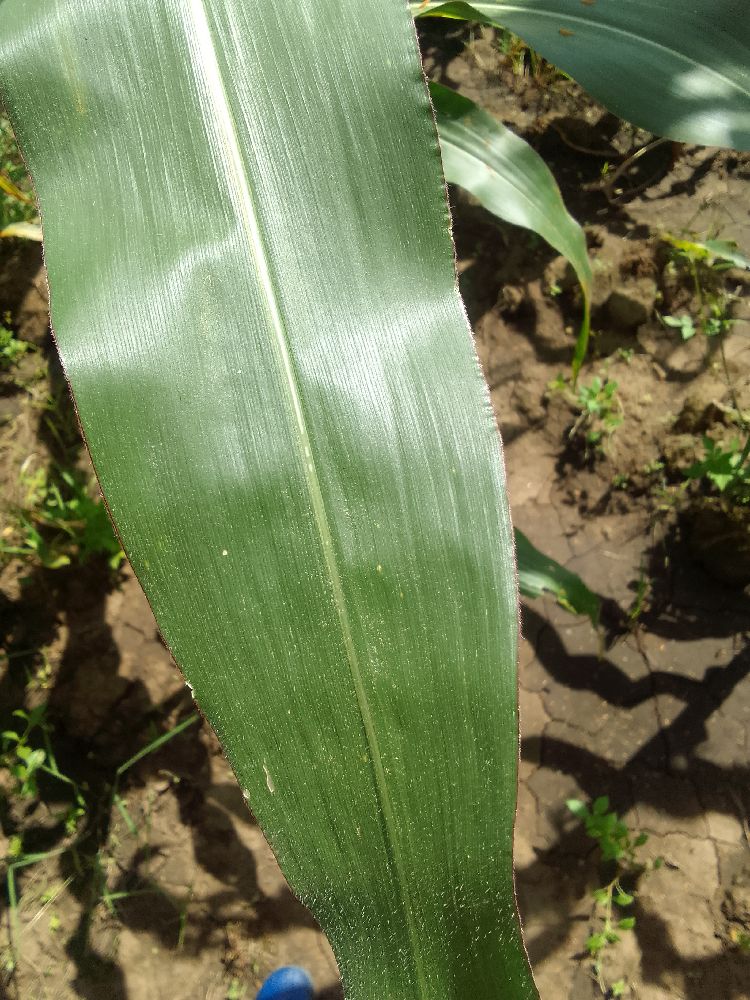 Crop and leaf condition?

maize, healthy
